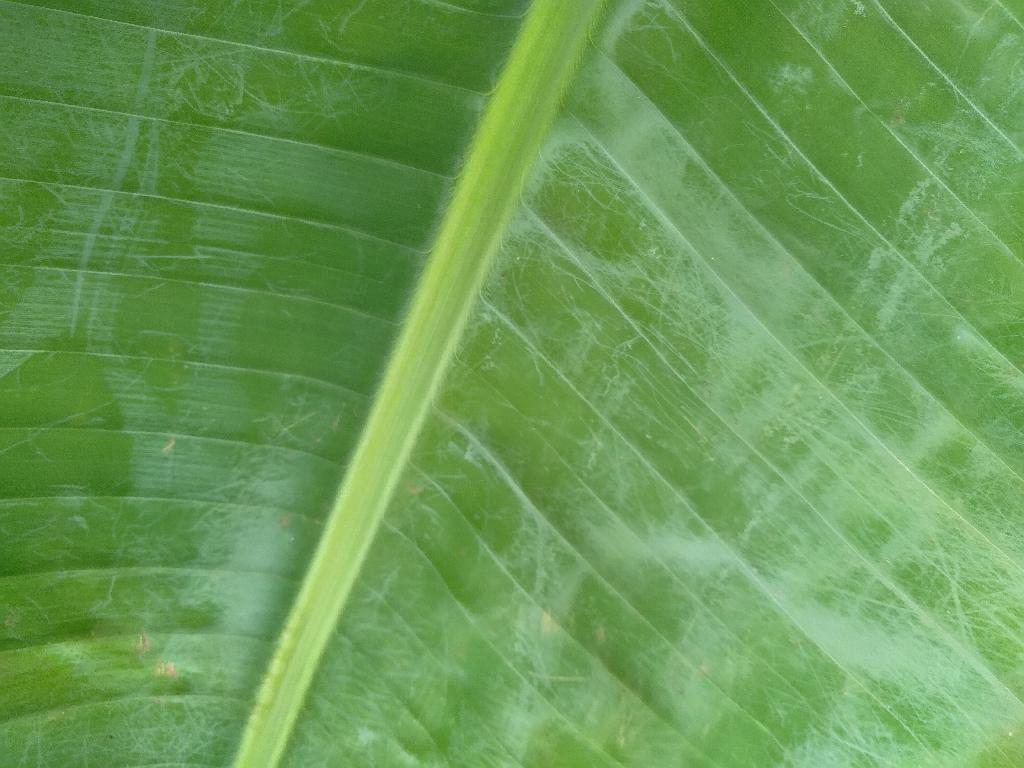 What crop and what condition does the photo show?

banana, healthy
